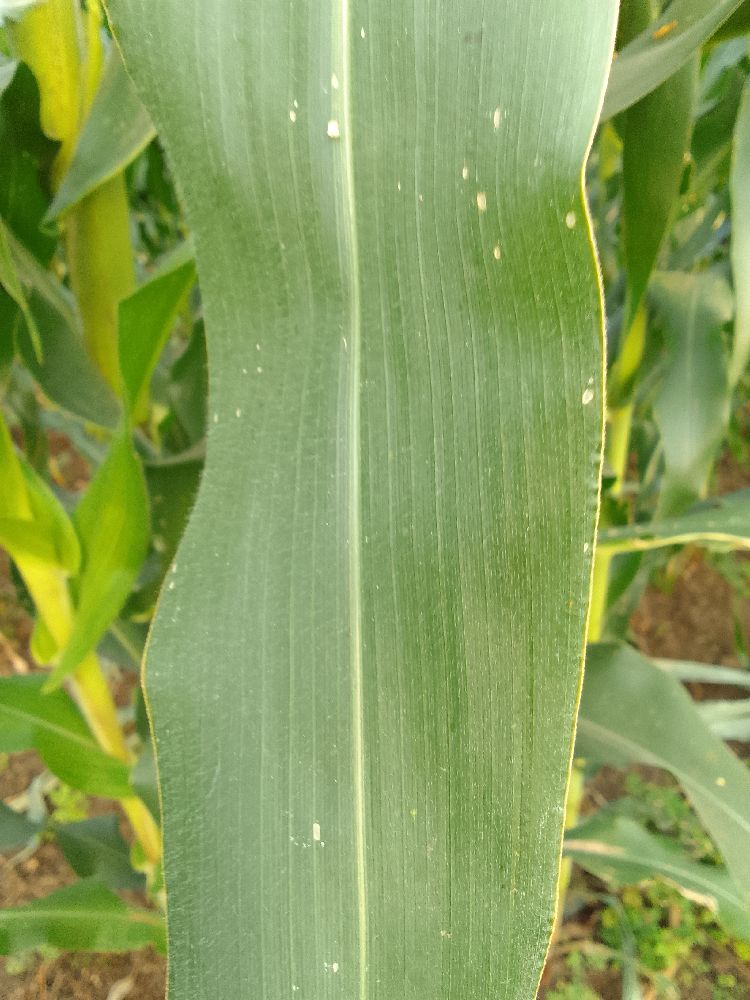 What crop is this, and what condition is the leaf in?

maize, healthy
